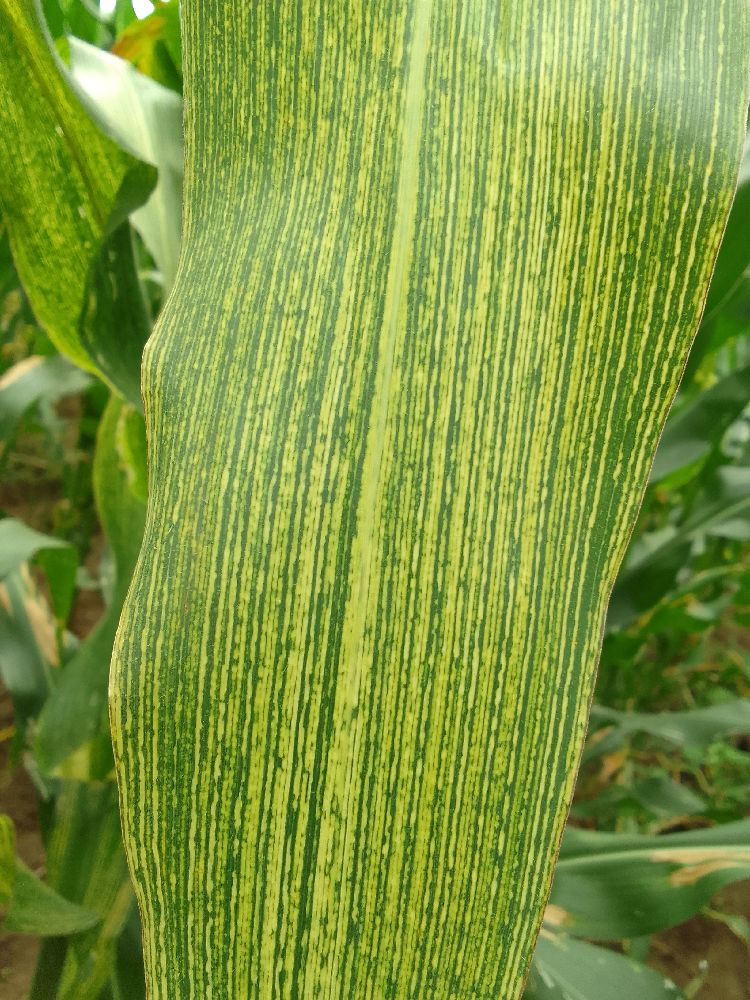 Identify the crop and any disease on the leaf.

maize, maize streak virus
